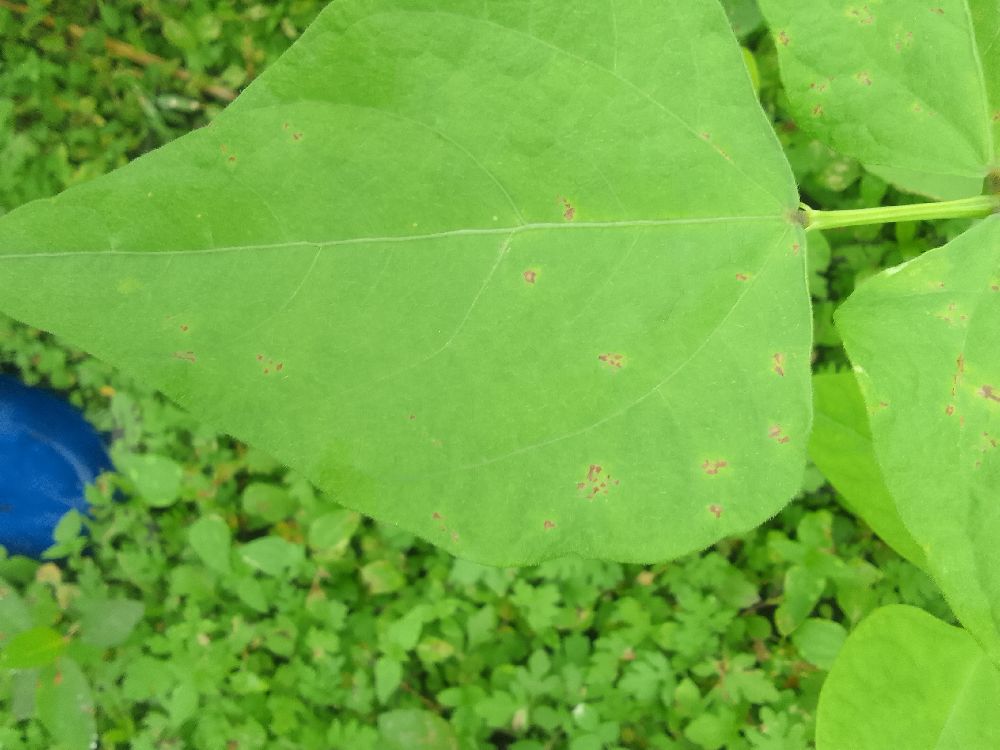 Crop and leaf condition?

common bean, healthy
